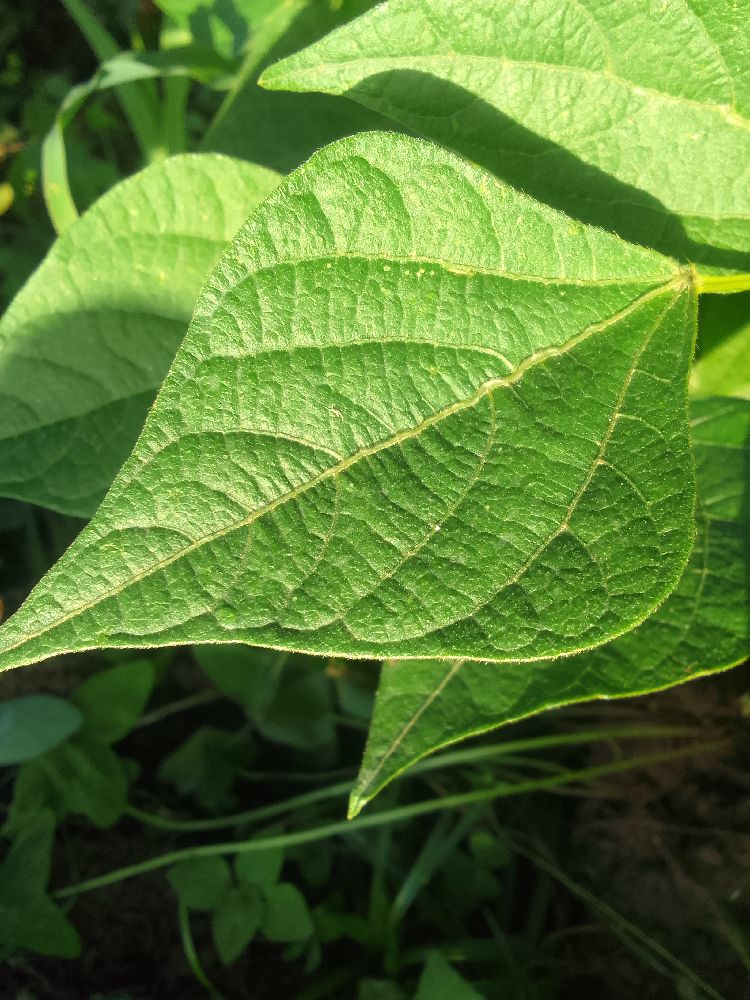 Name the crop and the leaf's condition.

common bean, healthy
